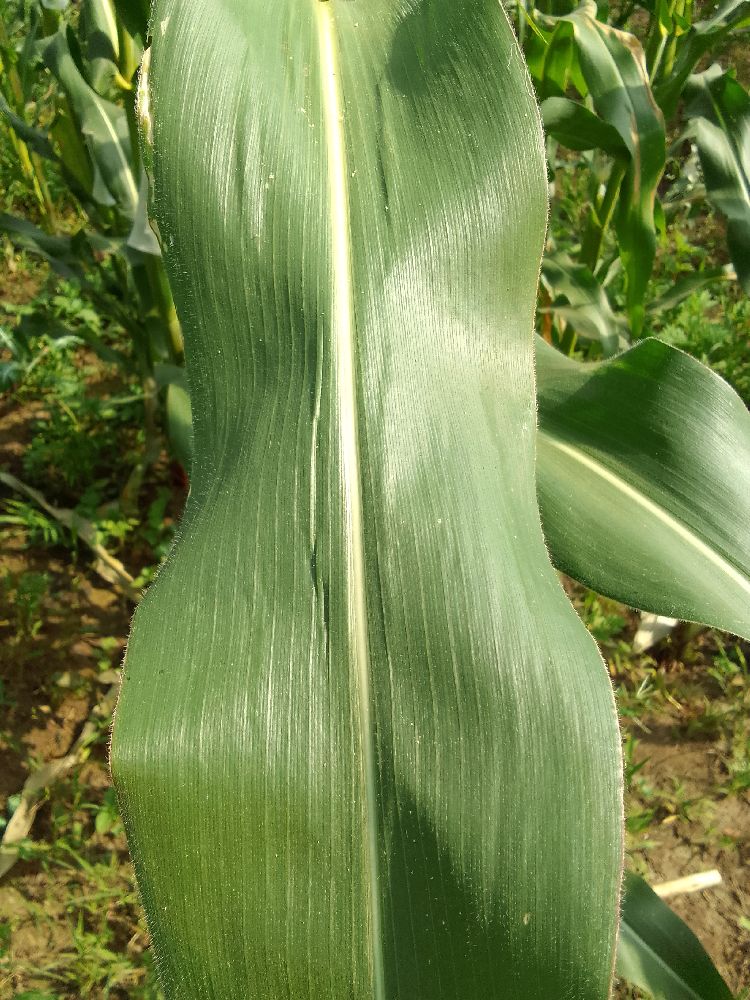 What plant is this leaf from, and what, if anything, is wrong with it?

maize, healthy
